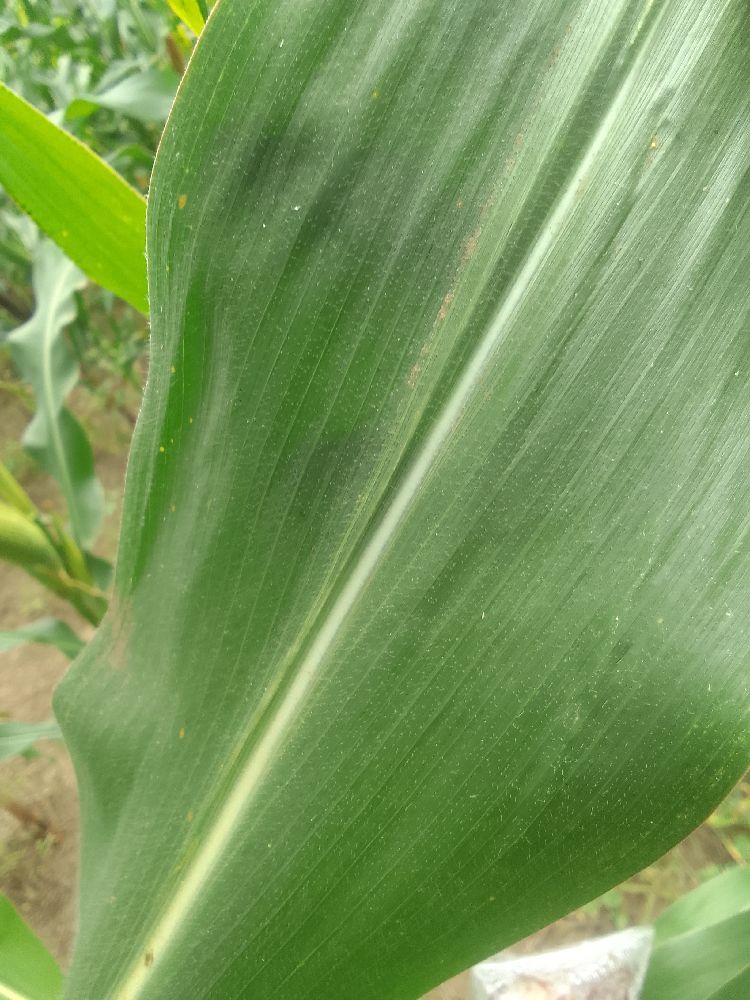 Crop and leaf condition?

maize, healthy
